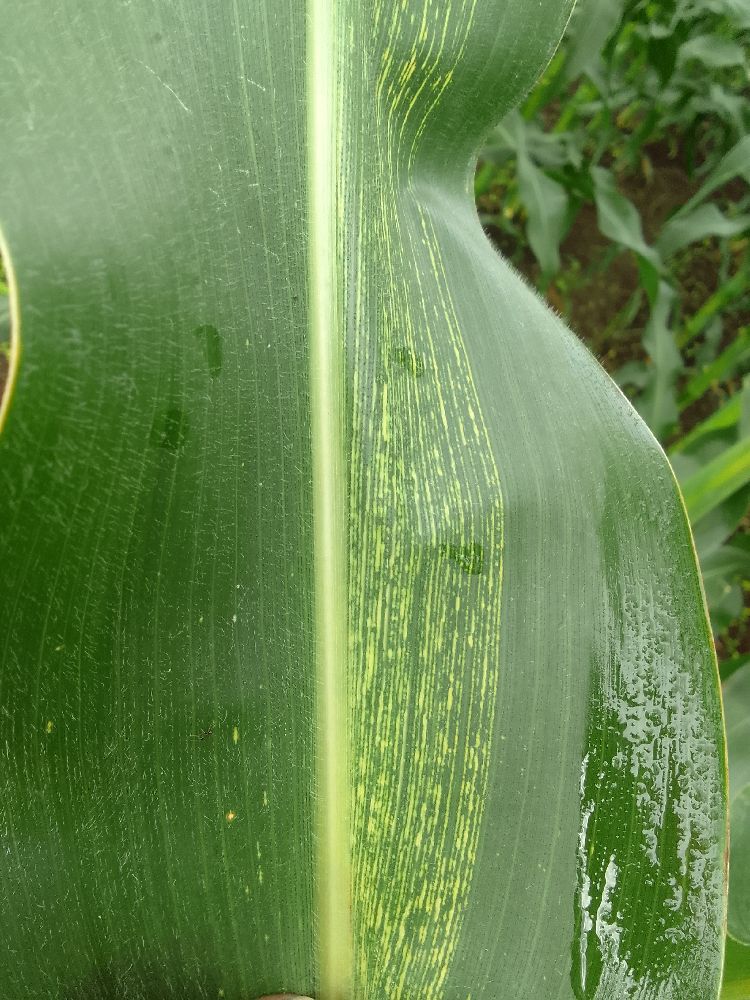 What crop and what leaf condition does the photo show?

maize, maize streak virus
